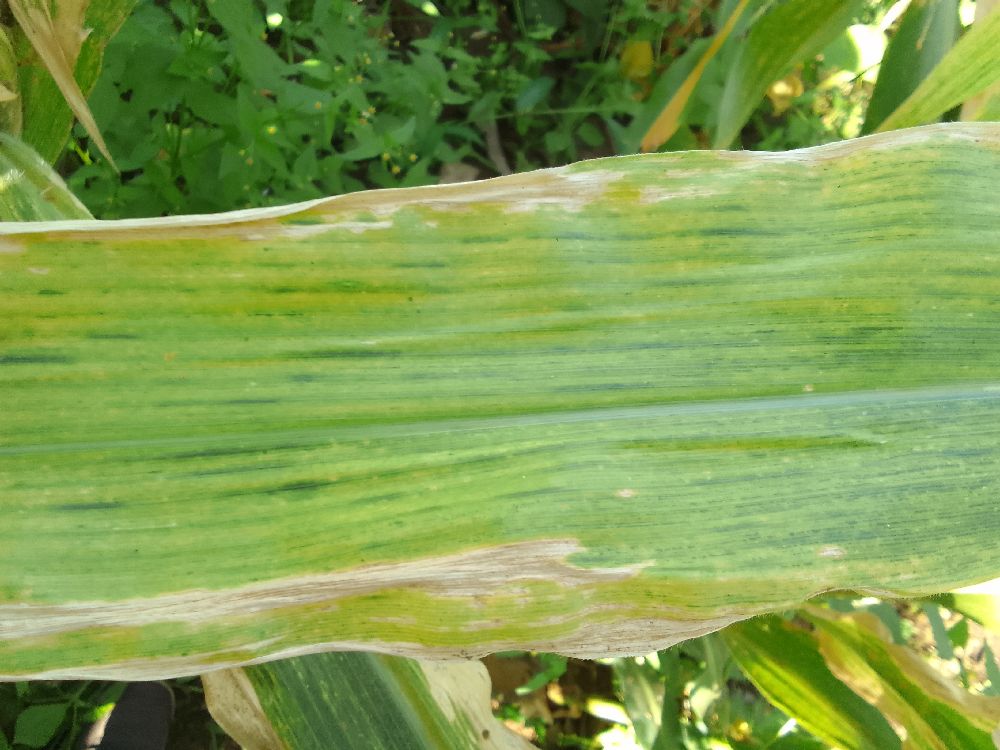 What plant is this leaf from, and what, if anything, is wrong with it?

maize, maize lethal necrosis
